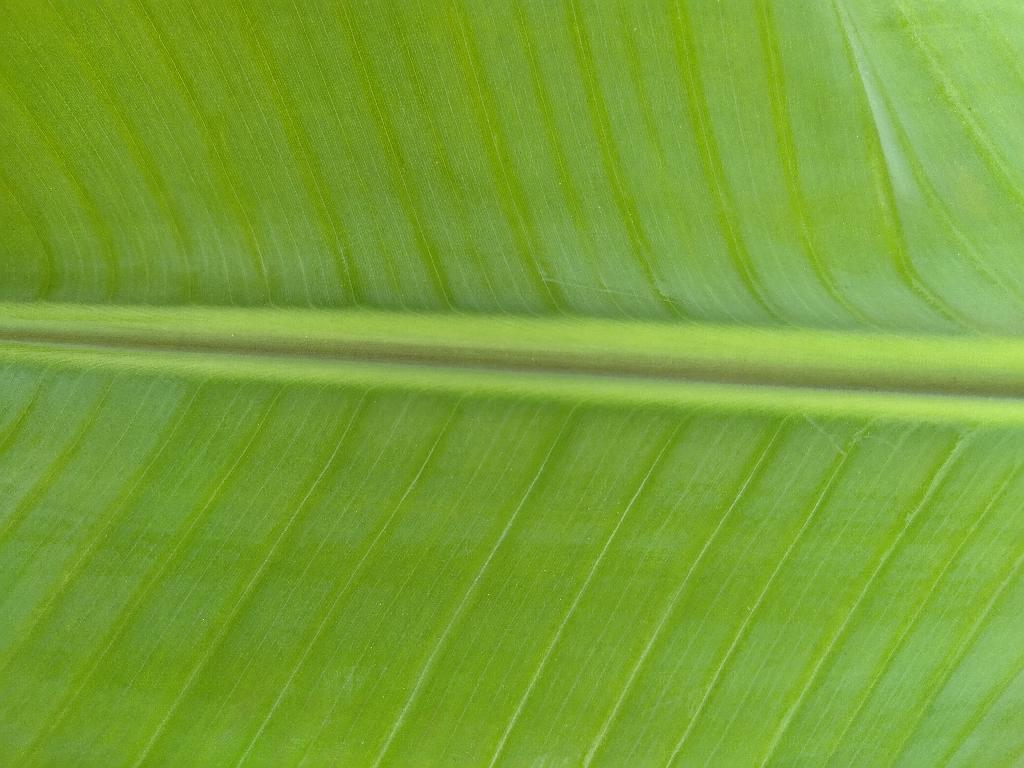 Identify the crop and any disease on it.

banana, healthy
